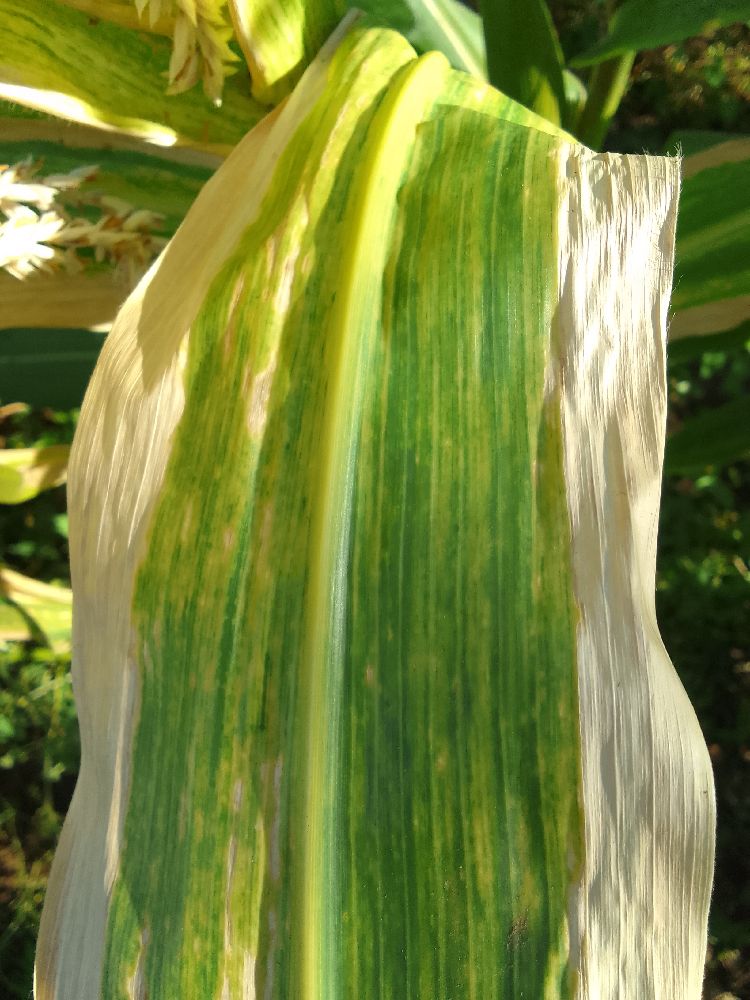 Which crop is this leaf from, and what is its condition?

maize, maize lethal necrosis
